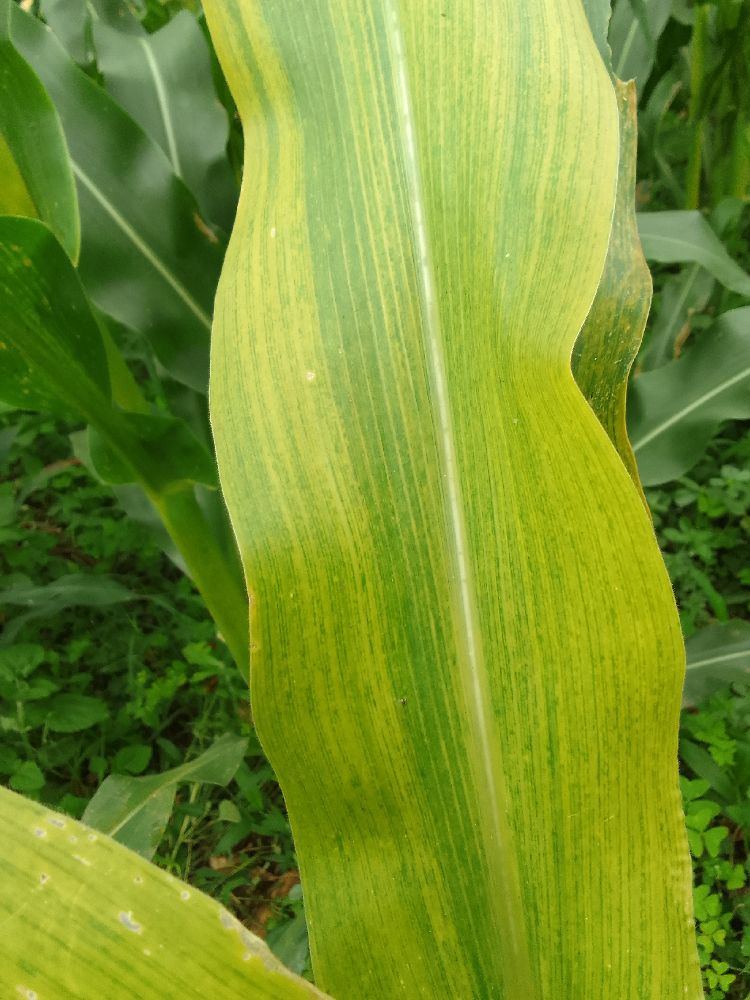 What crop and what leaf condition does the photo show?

maize, maize lethal necrosis
